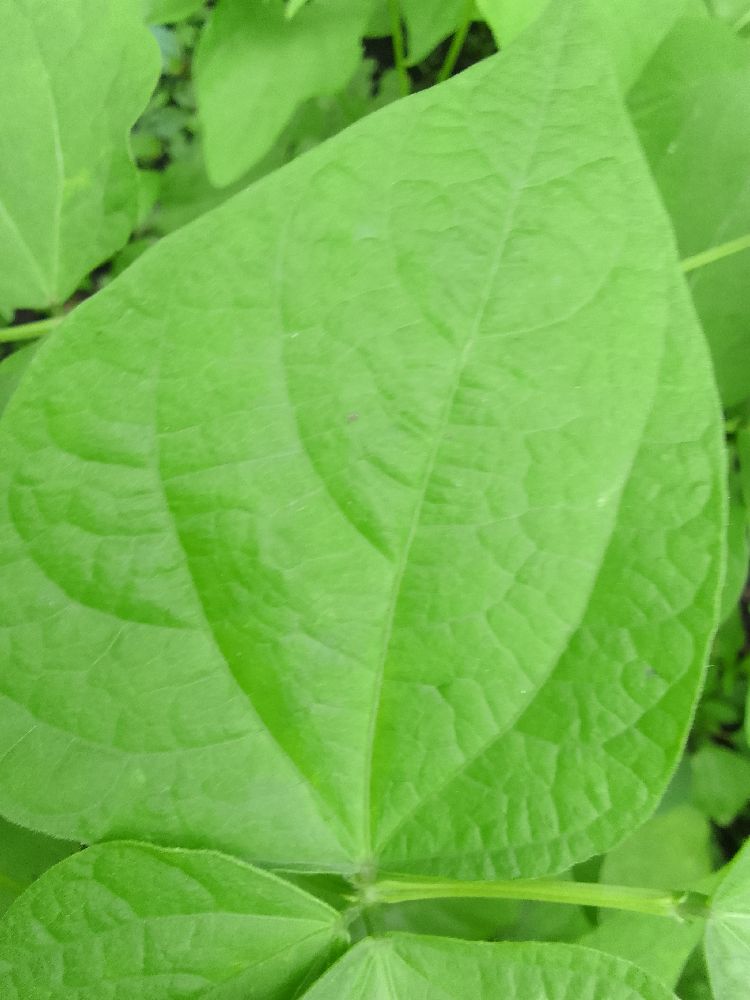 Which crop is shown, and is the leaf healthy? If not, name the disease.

common bean, healthy
